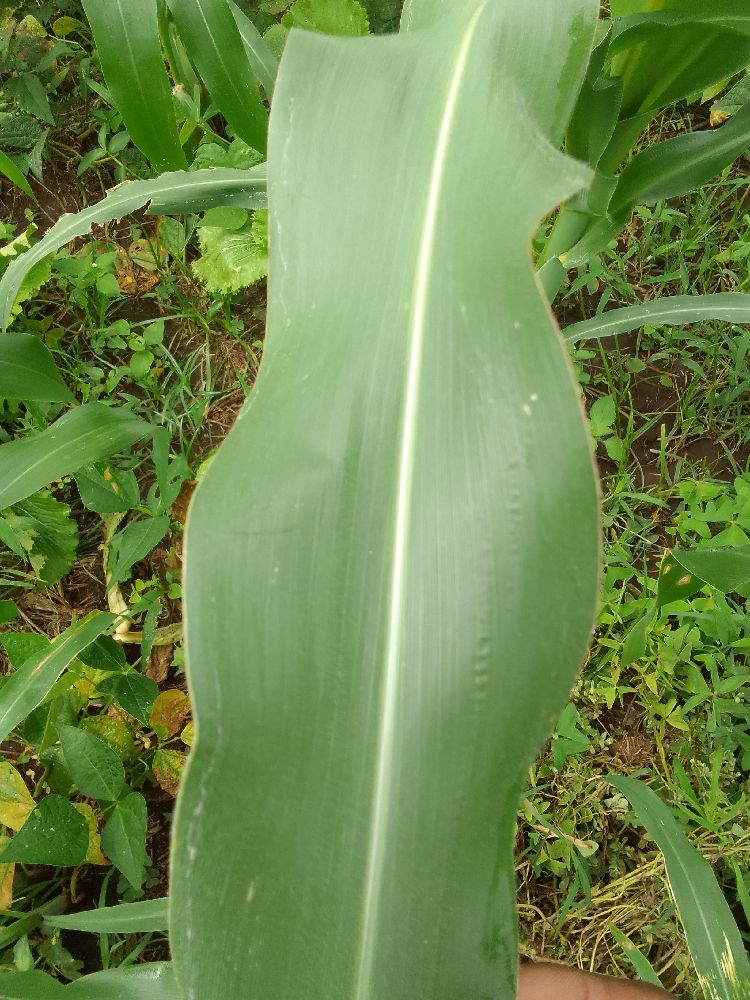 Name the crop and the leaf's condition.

maize, healthy
